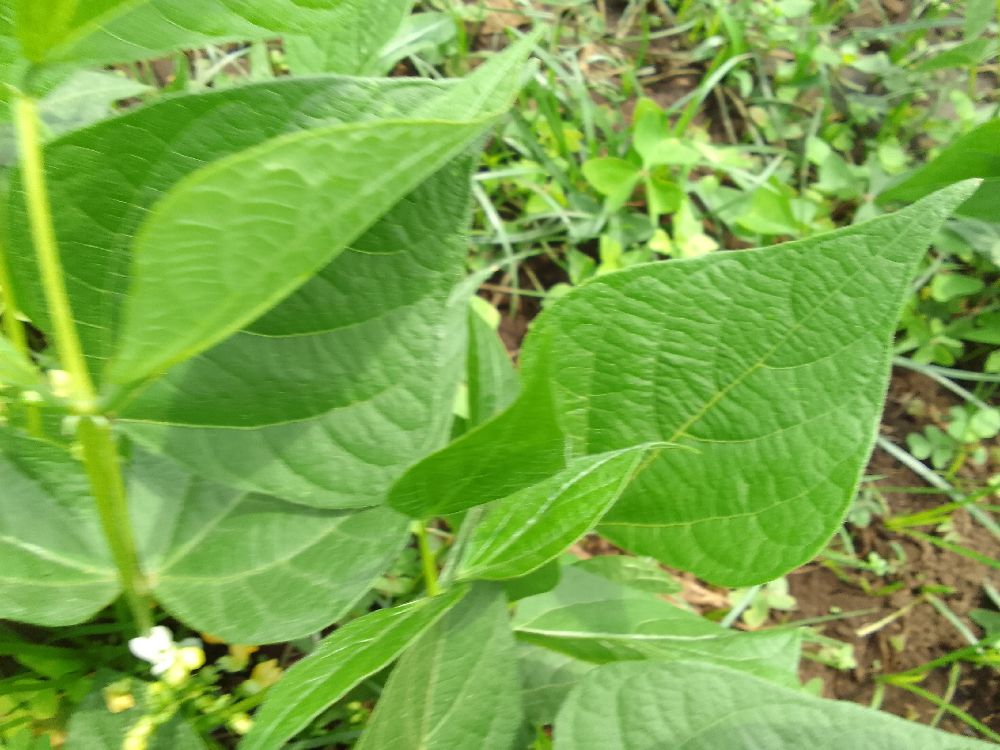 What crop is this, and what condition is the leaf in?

common bean, healthy
